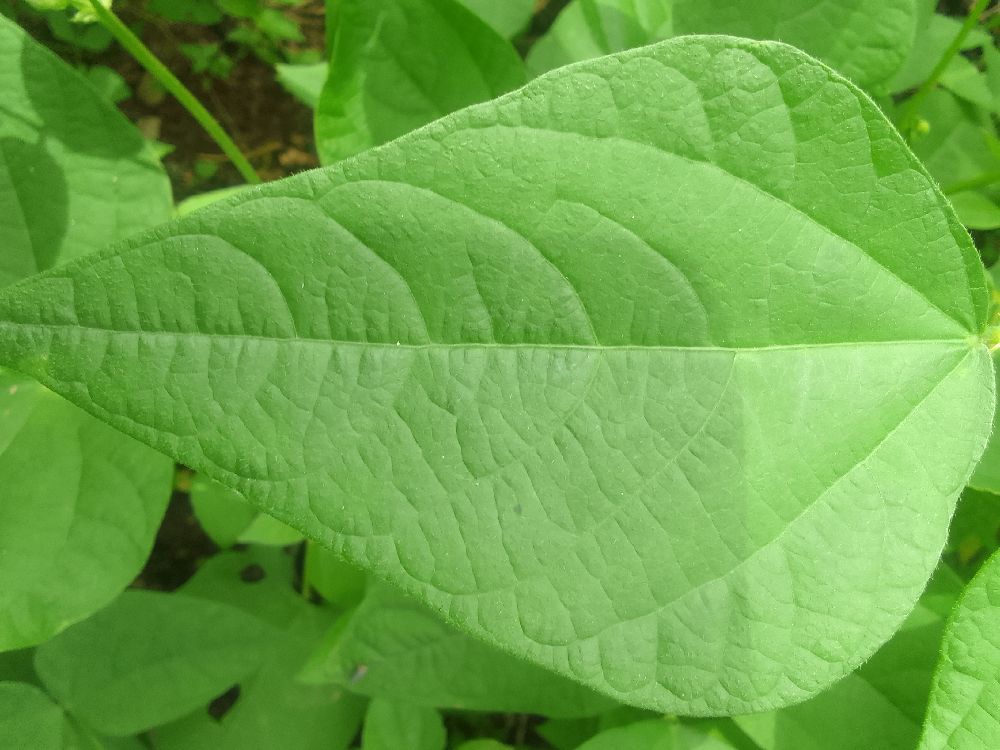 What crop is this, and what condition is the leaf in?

common bean, healthy
